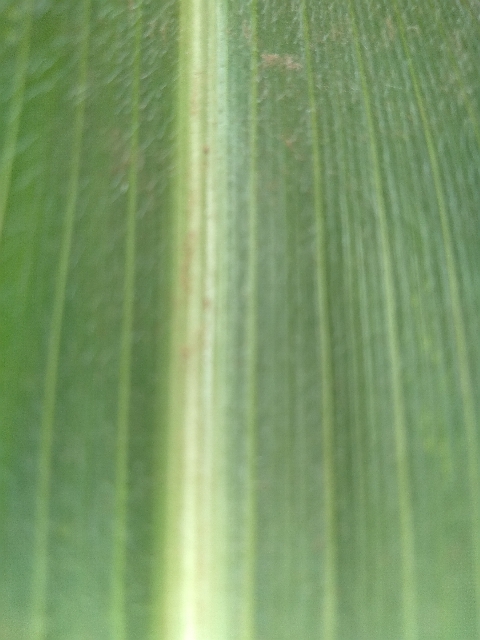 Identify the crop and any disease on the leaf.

maize, healthy
